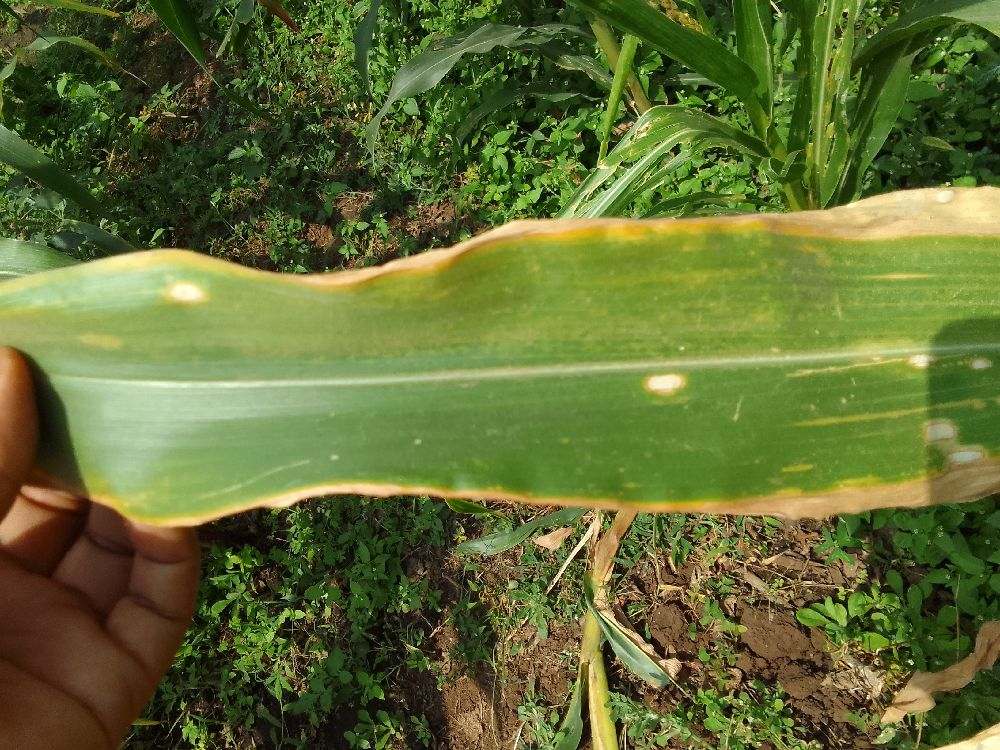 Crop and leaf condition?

maize, maize lethal necrosis
